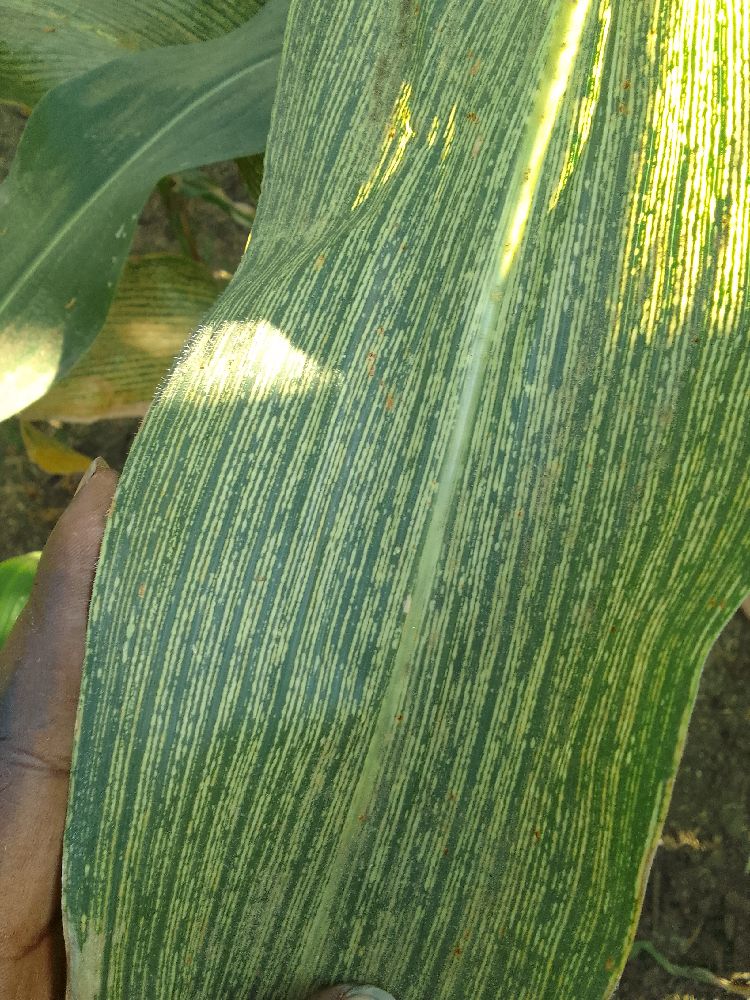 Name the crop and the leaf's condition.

maize, maize streak virus
